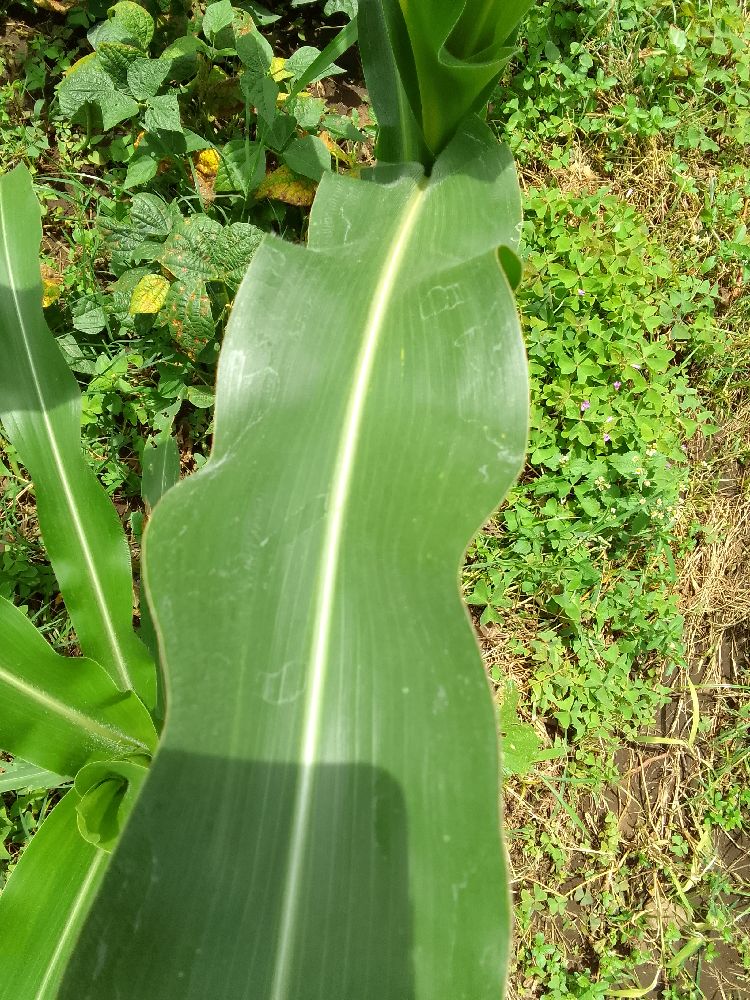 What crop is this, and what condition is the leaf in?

maize, healthy
